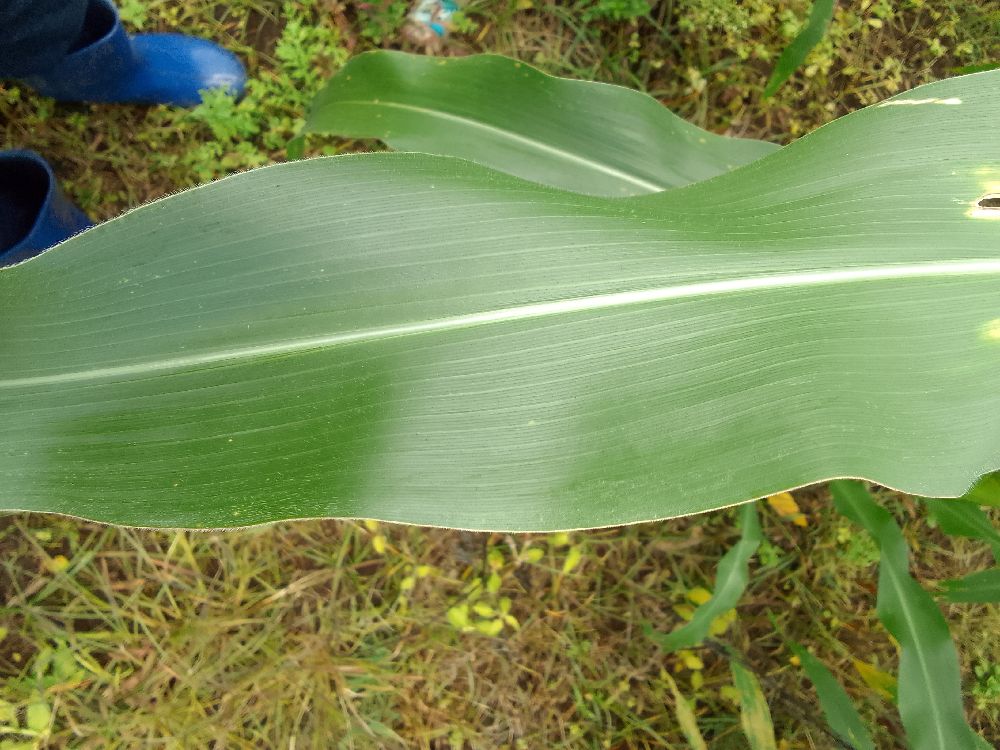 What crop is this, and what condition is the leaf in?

maize, healthy
